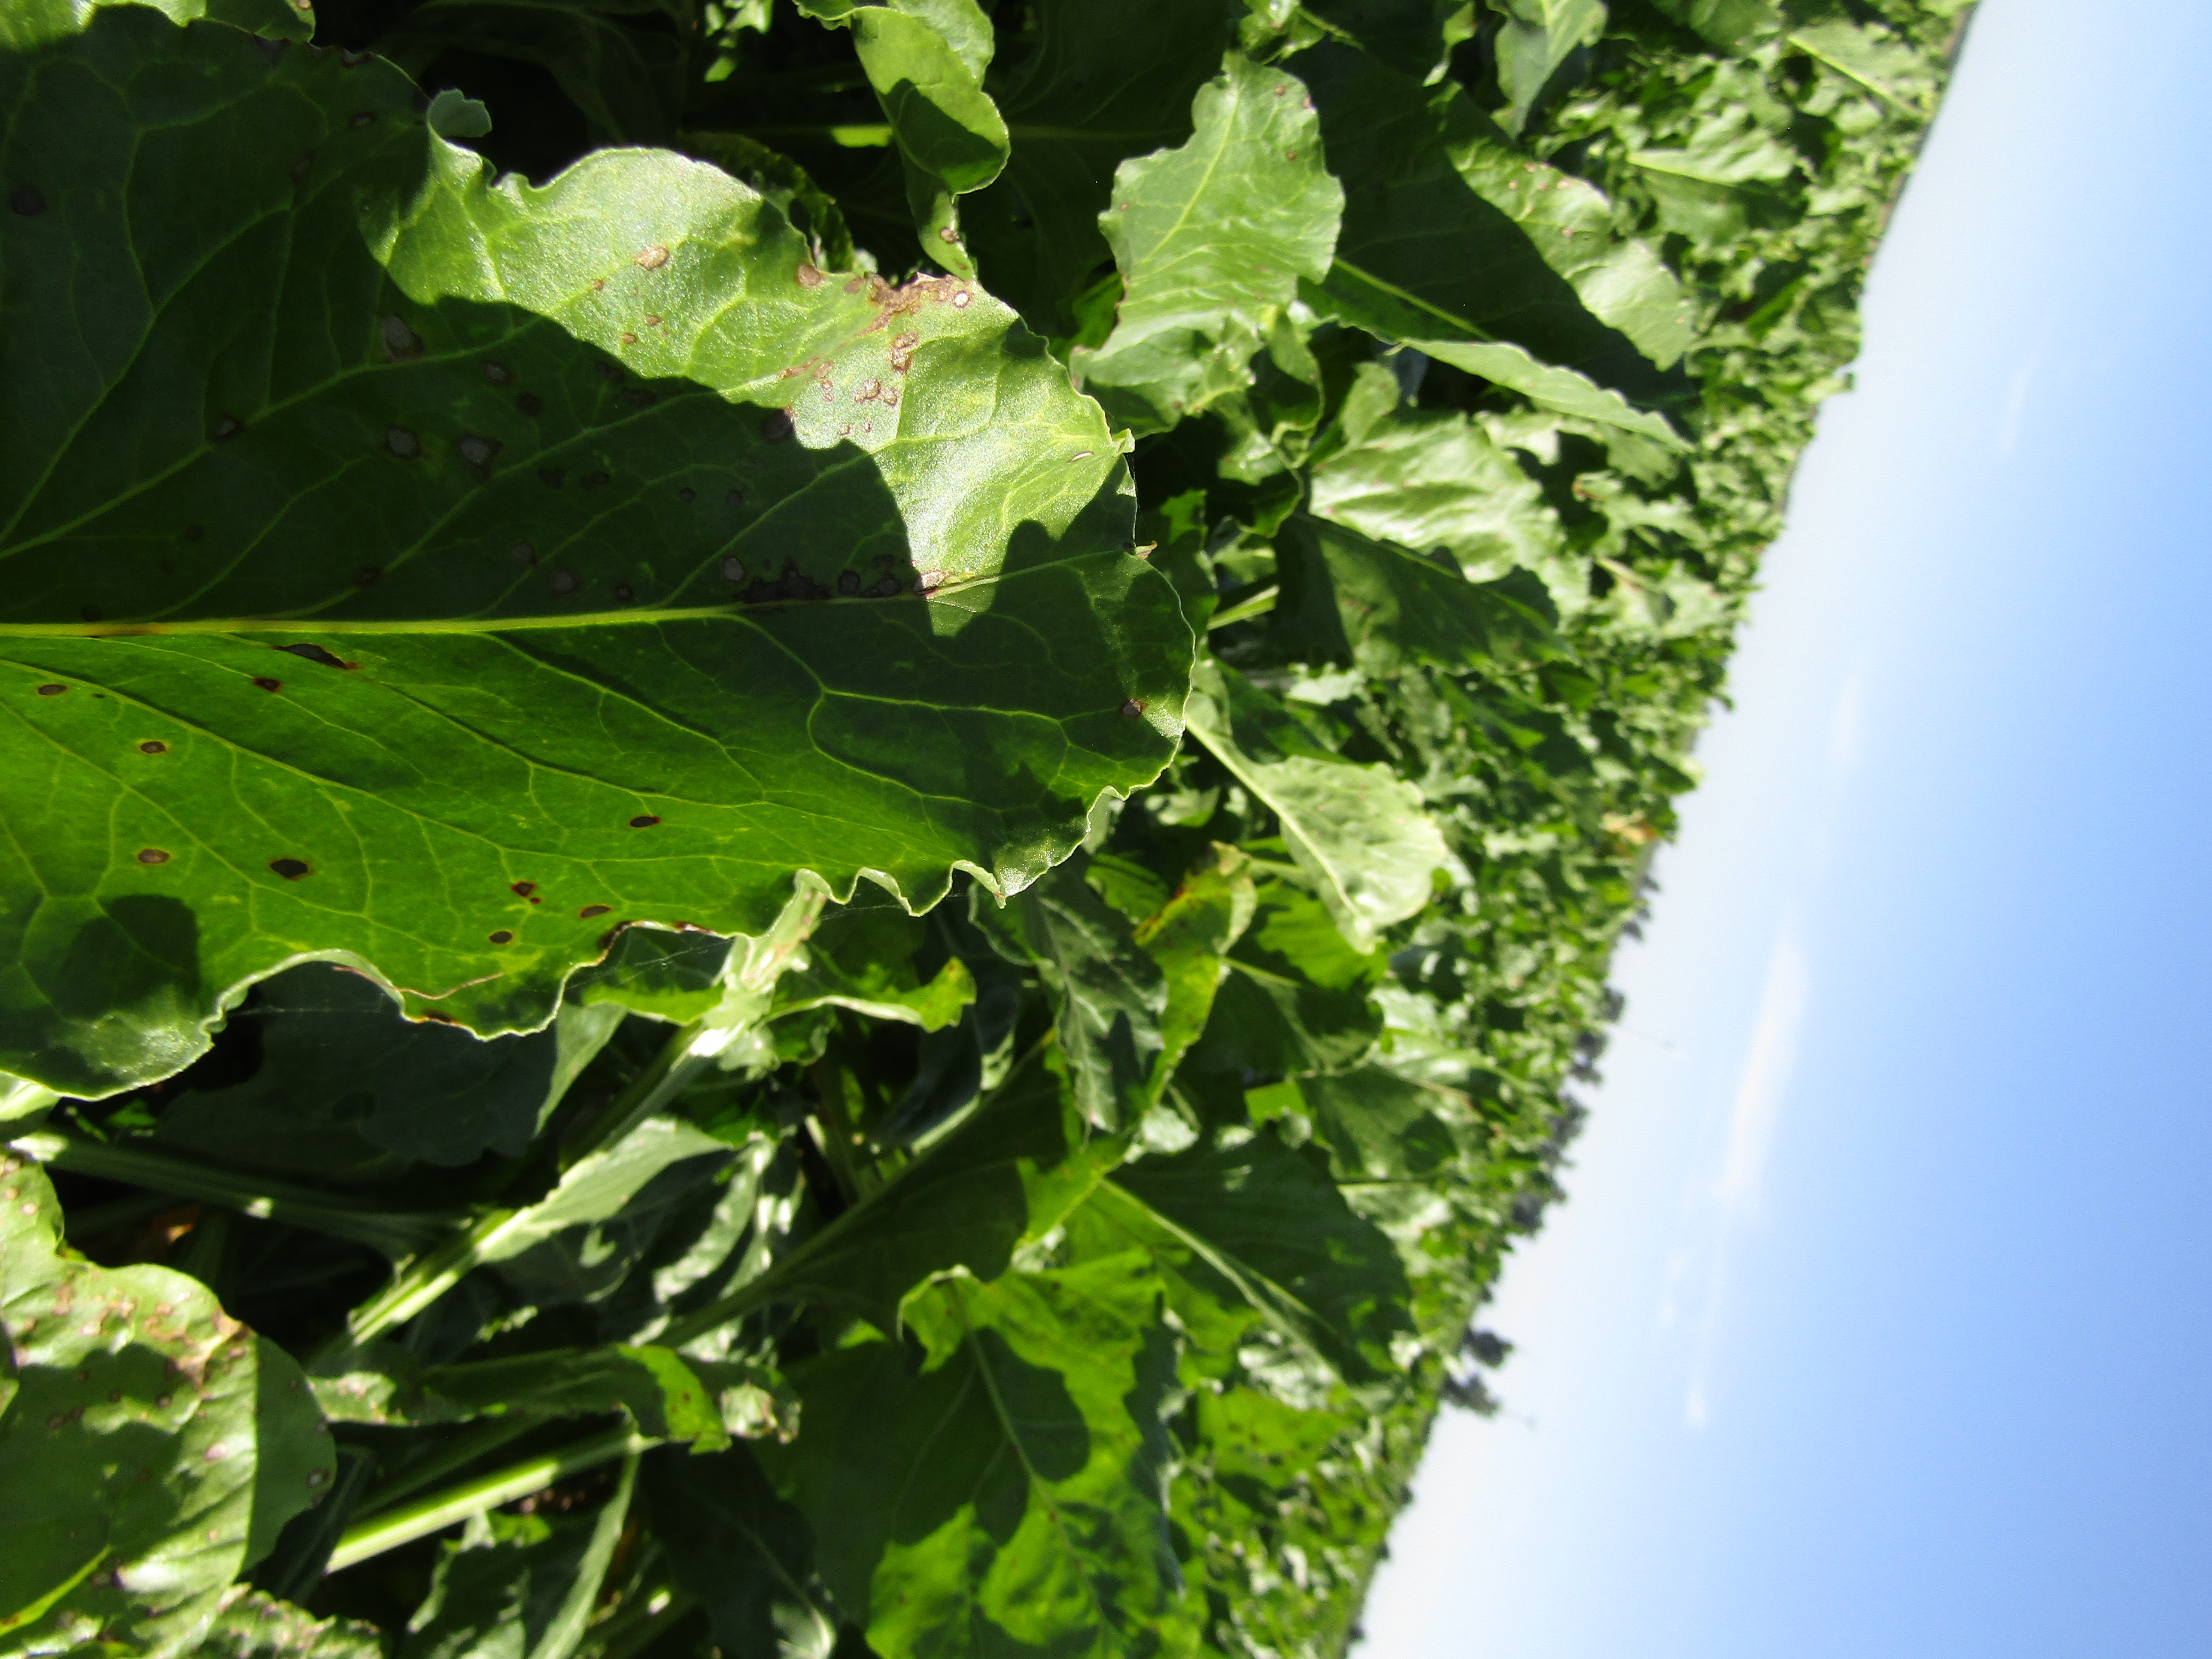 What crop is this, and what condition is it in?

beet, cercospora
